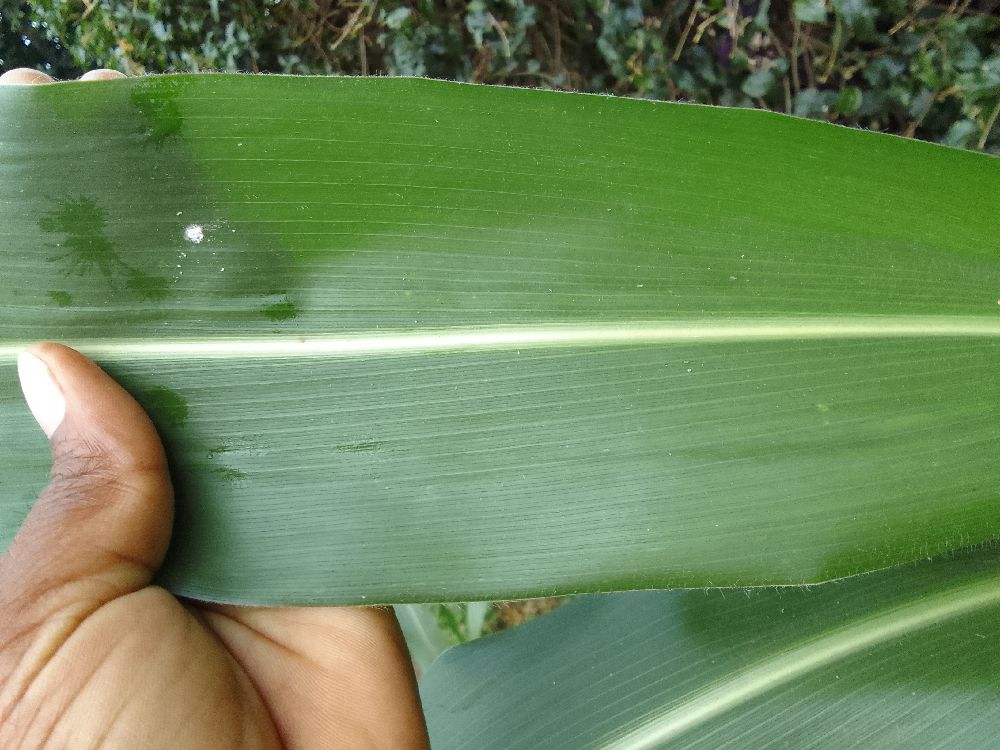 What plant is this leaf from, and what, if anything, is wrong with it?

maize, healthy
